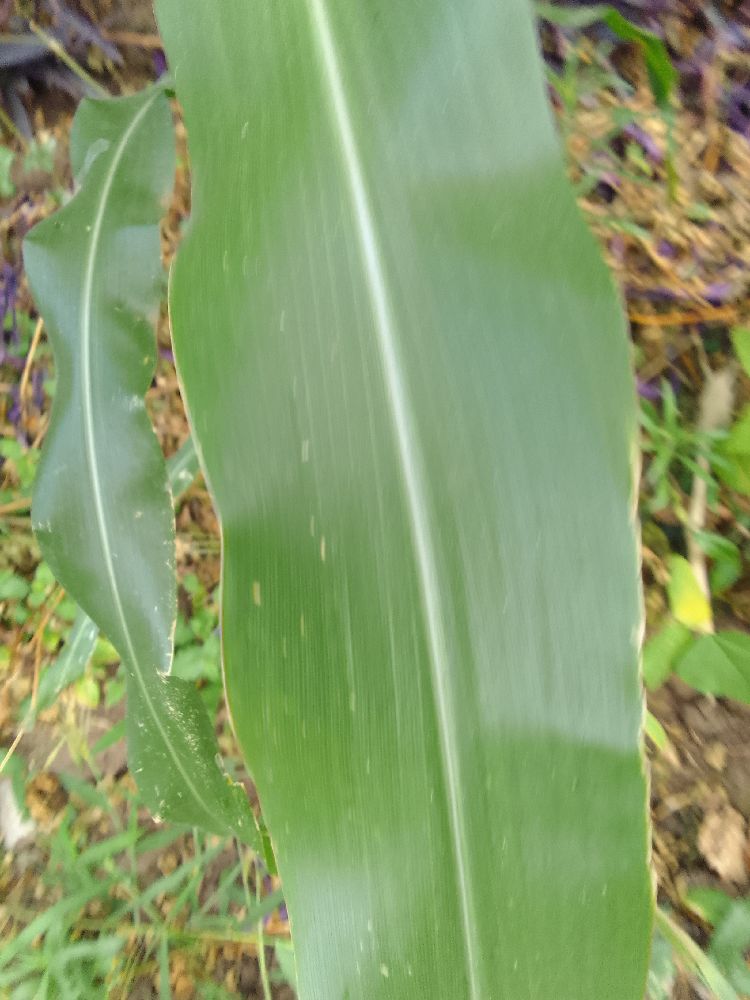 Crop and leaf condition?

maize, healthy
